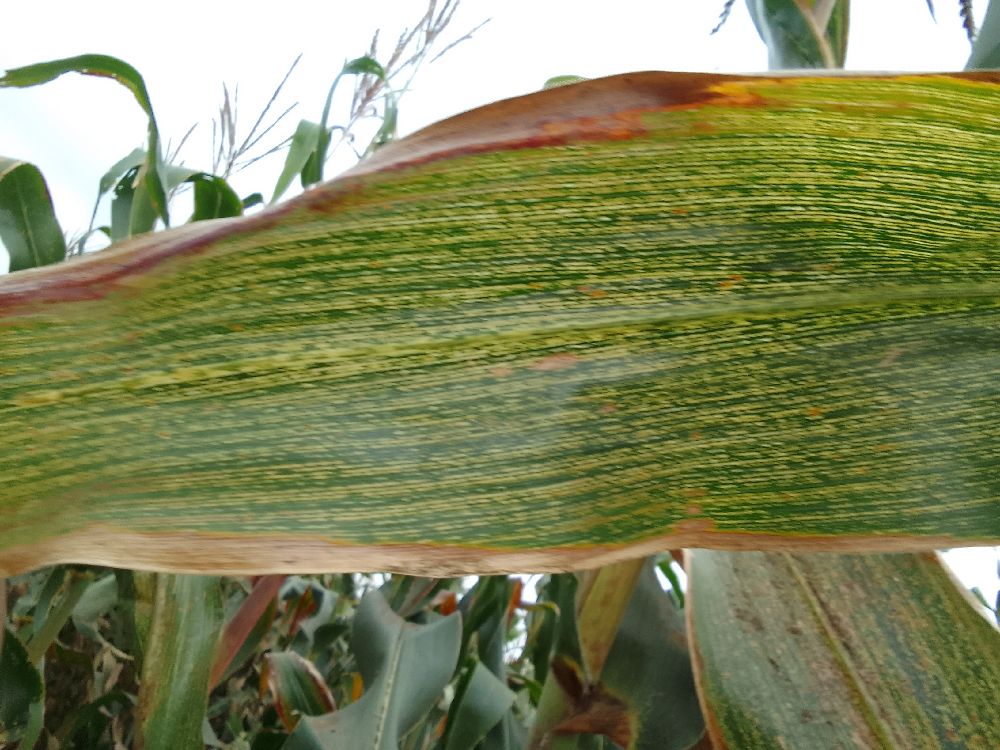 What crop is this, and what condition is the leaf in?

maize, maize streak virus
